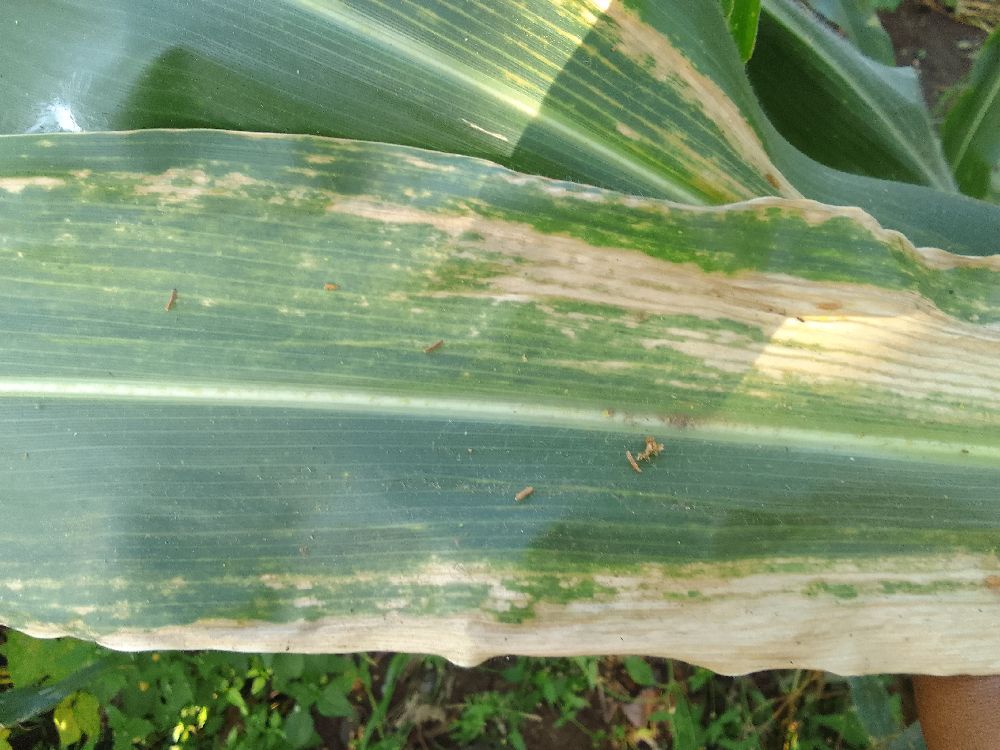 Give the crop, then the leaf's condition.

maize, maize lethal necrosis
